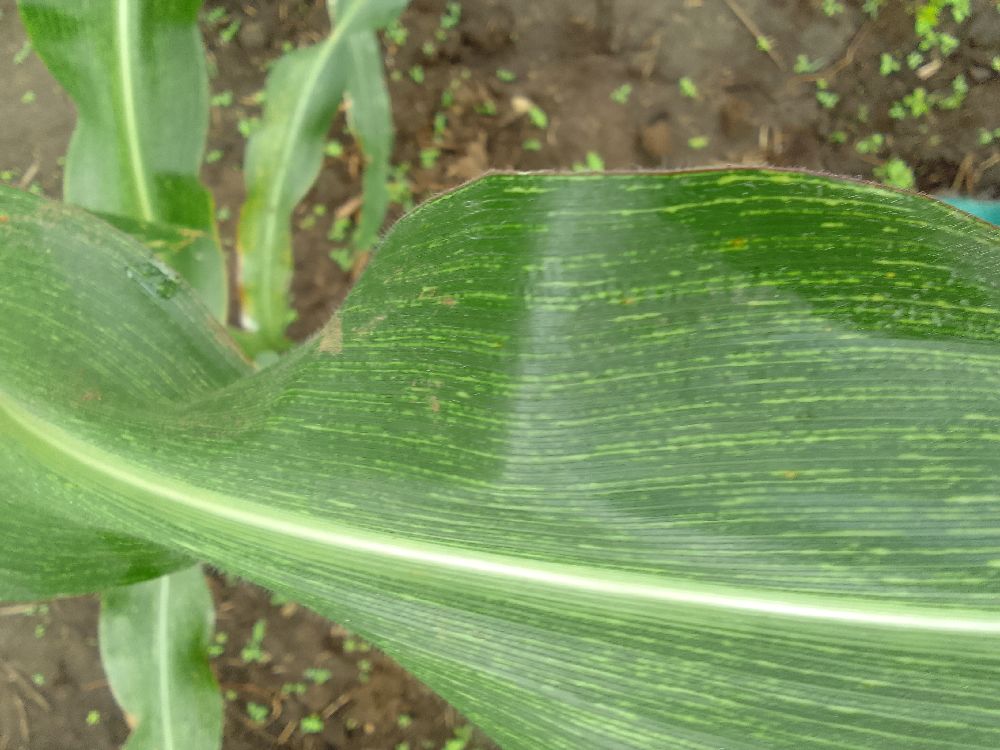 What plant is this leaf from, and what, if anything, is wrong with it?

maize, maize streak virus
